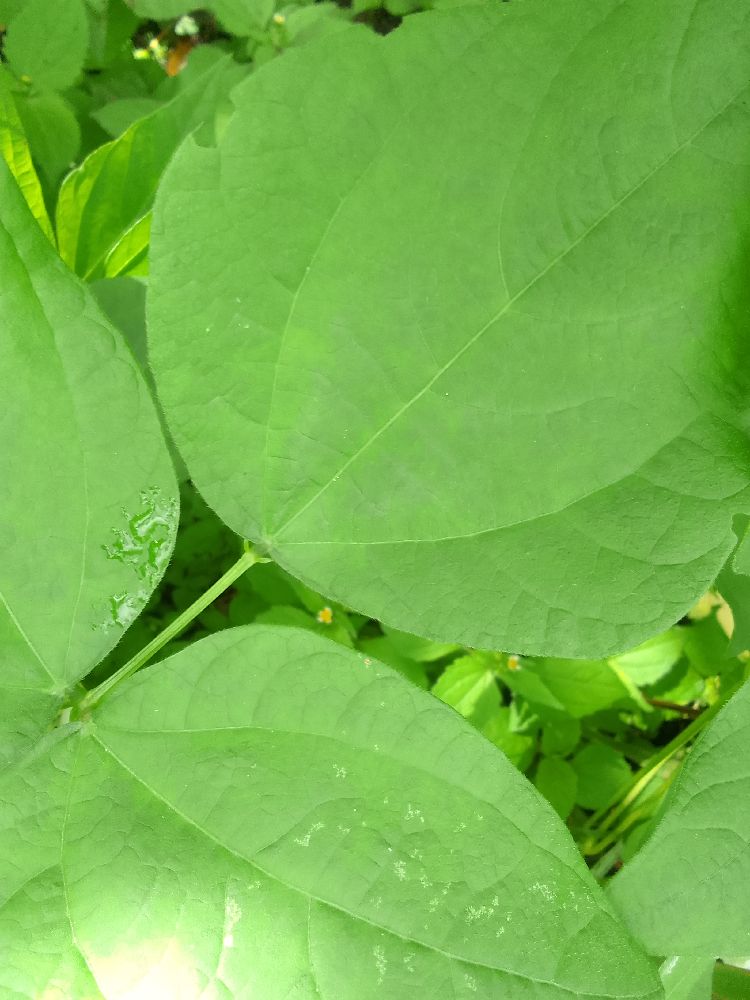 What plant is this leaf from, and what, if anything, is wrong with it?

common bean, healthy
